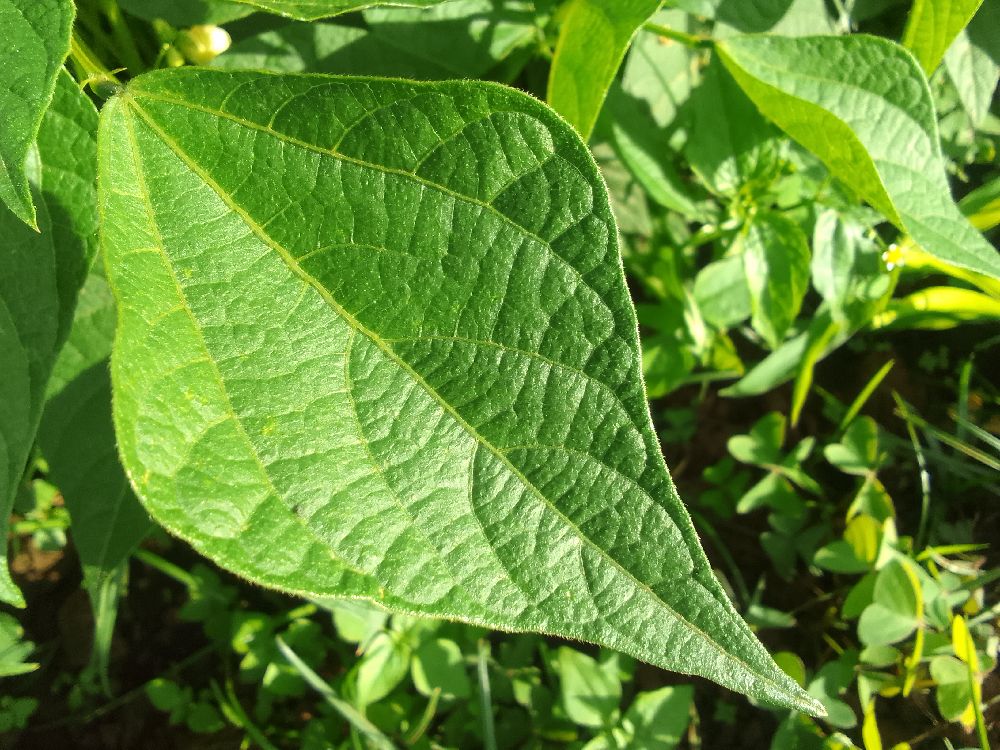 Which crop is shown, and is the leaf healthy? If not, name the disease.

common bean, healthy
